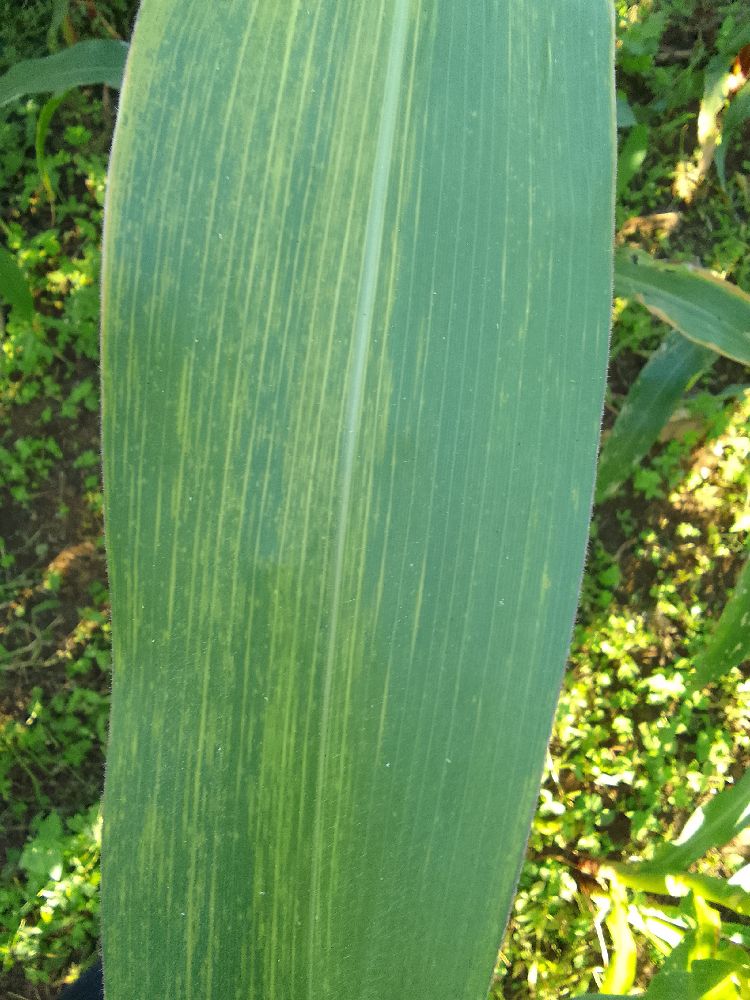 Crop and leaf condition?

maize, maize lethal necrosis
